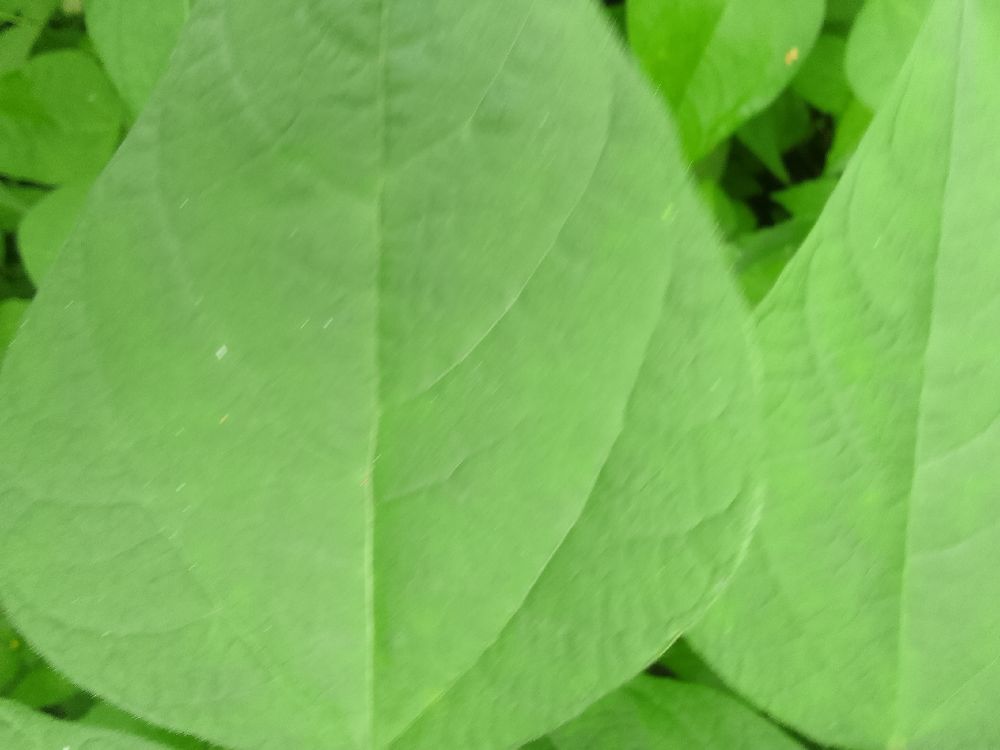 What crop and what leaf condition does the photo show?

common bean, healthy
